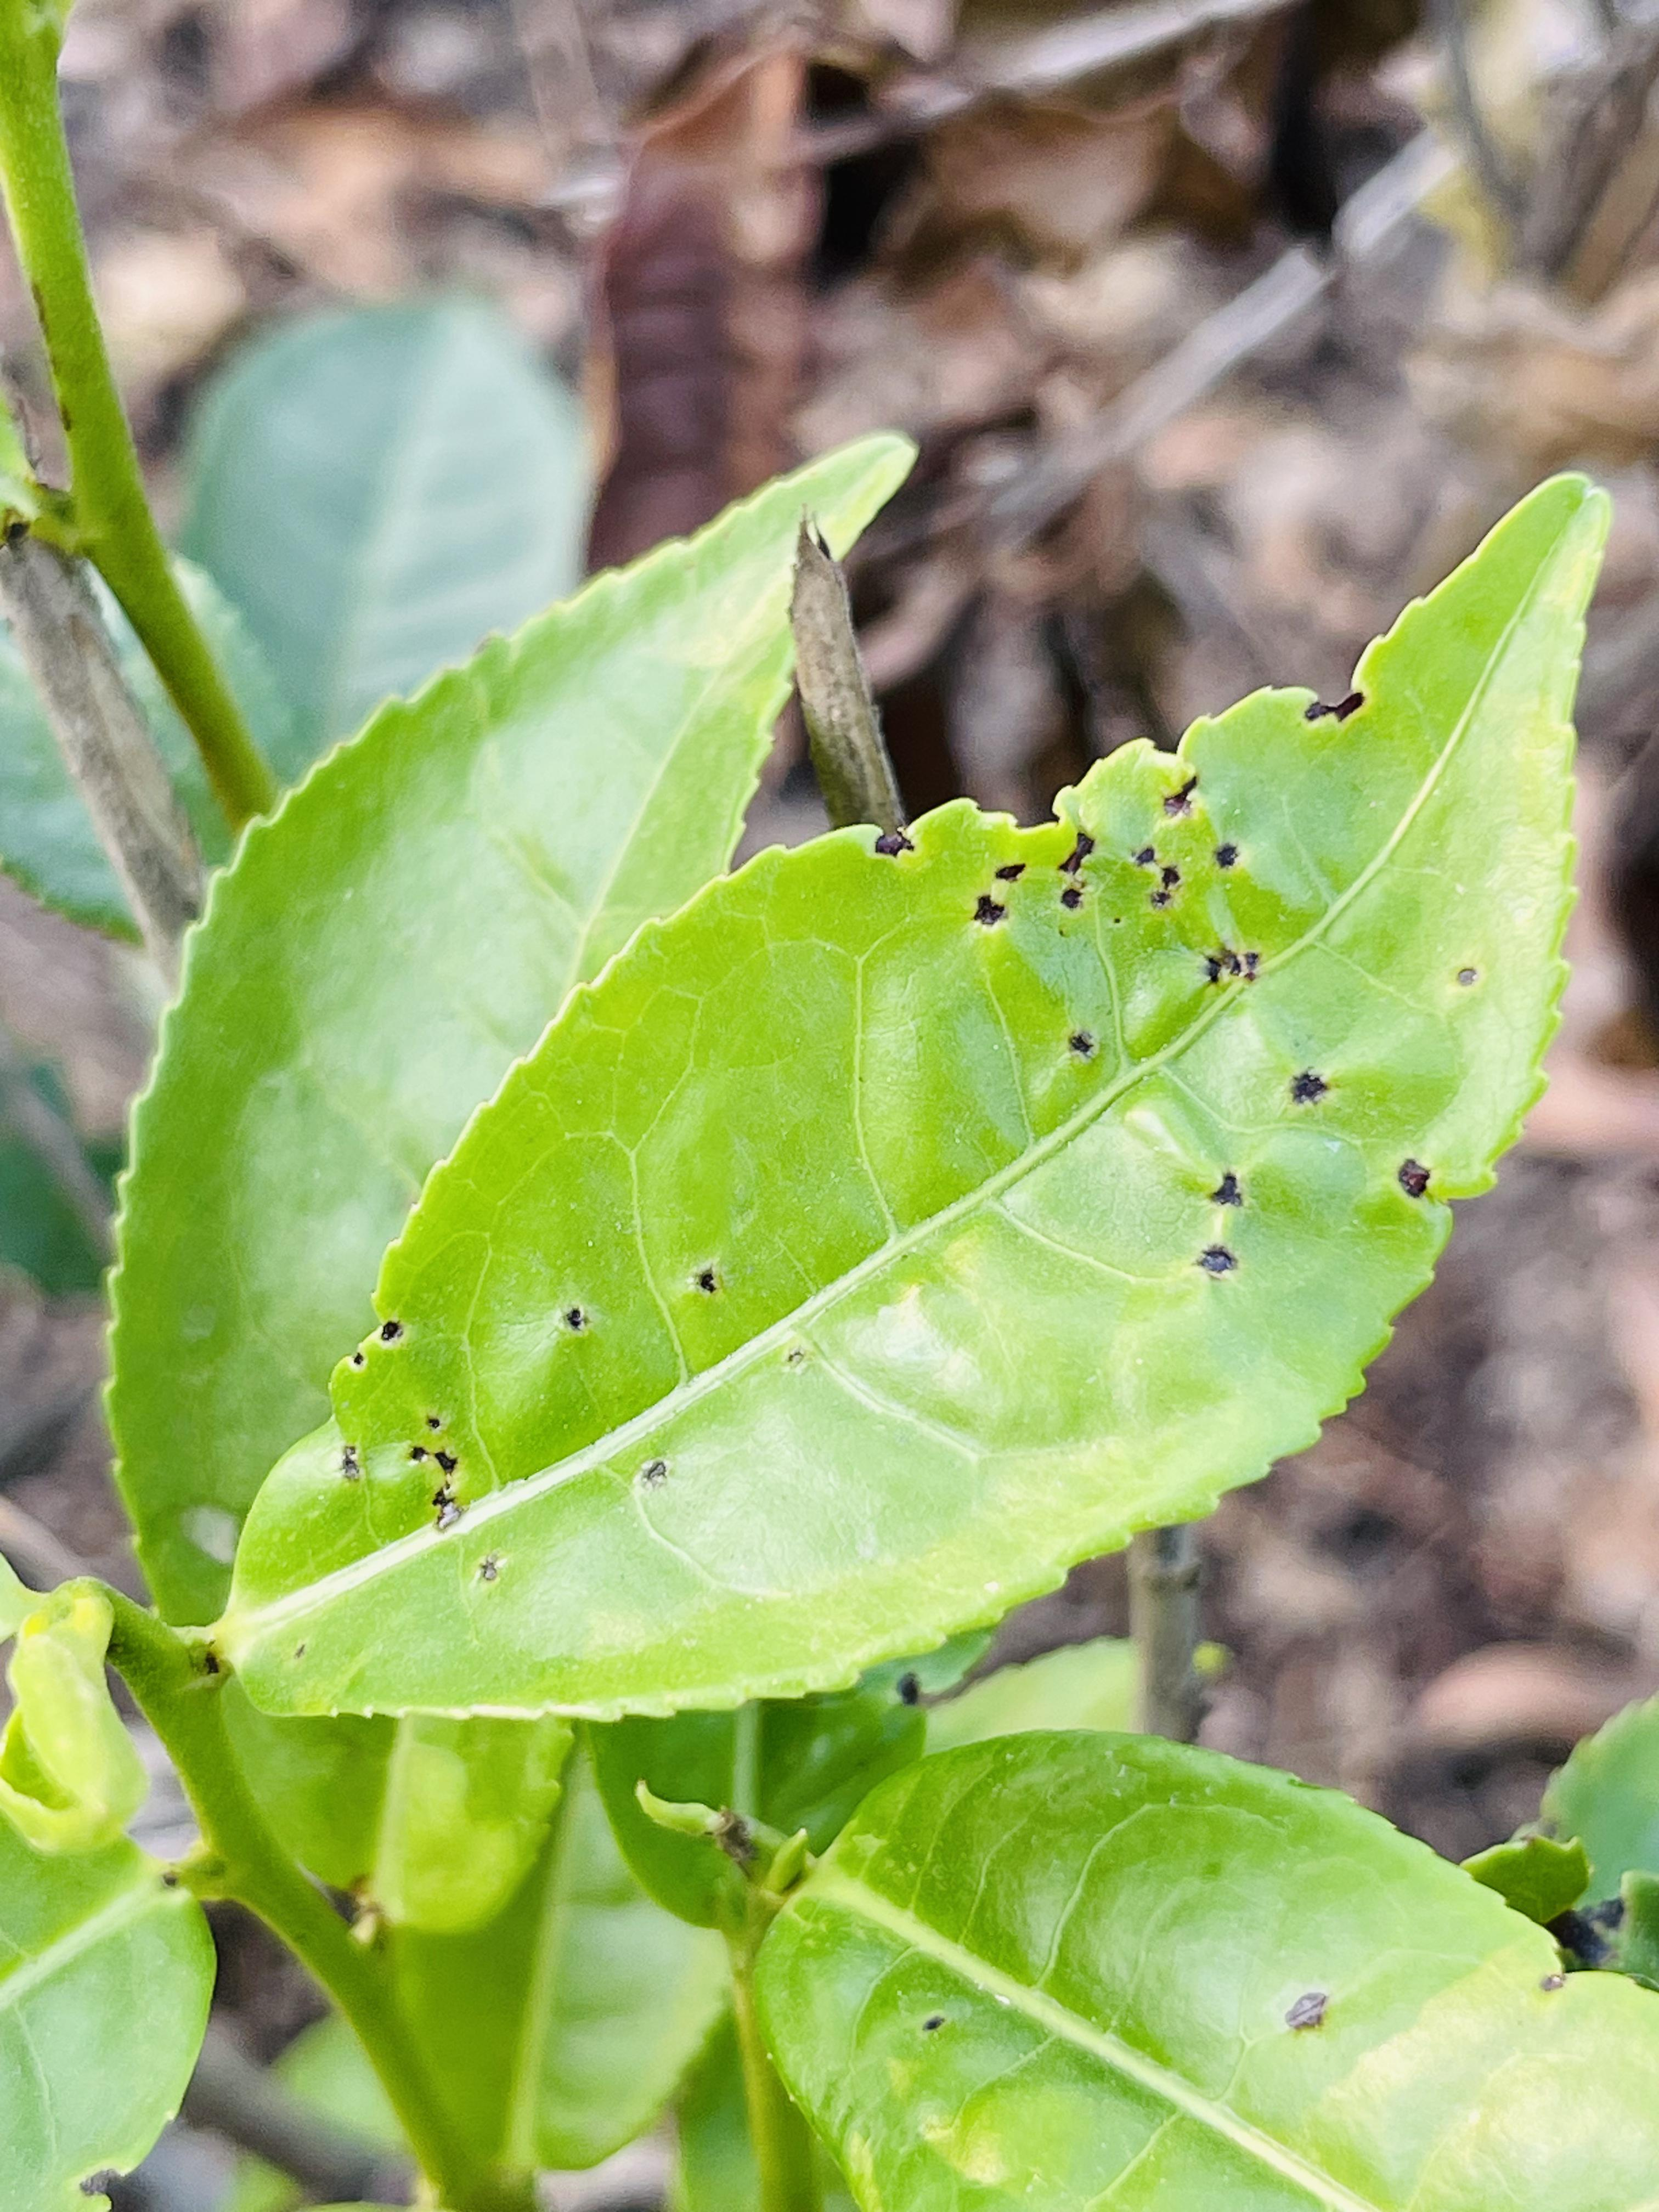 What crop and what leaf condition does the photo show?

tea, helopeltis
